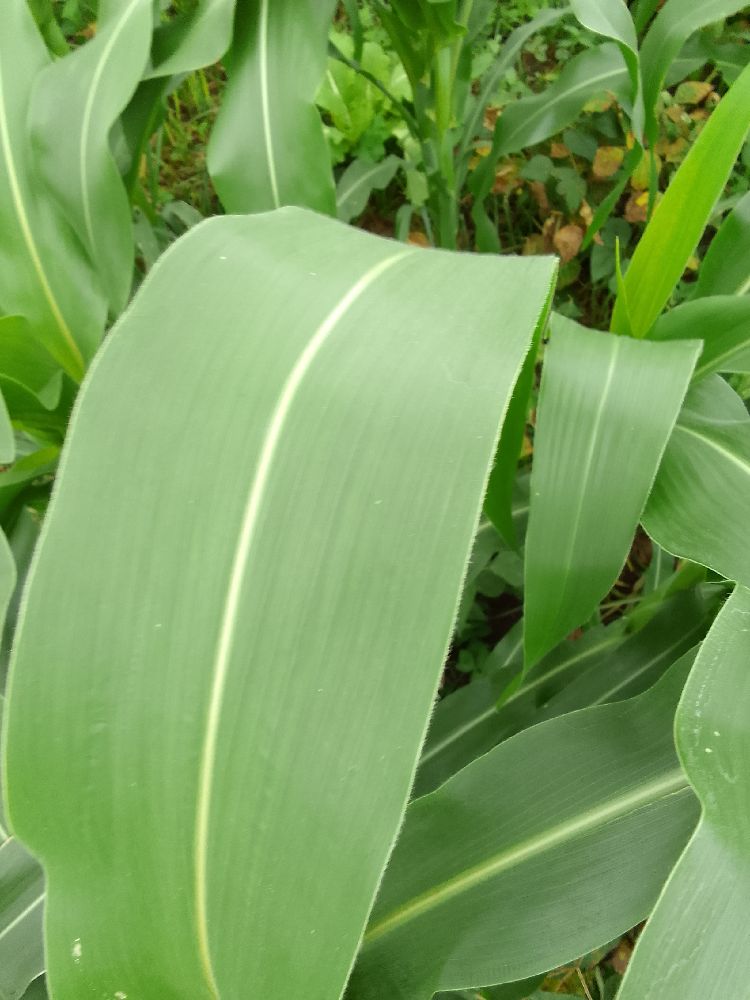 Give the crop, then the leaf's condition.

maize, healthy
